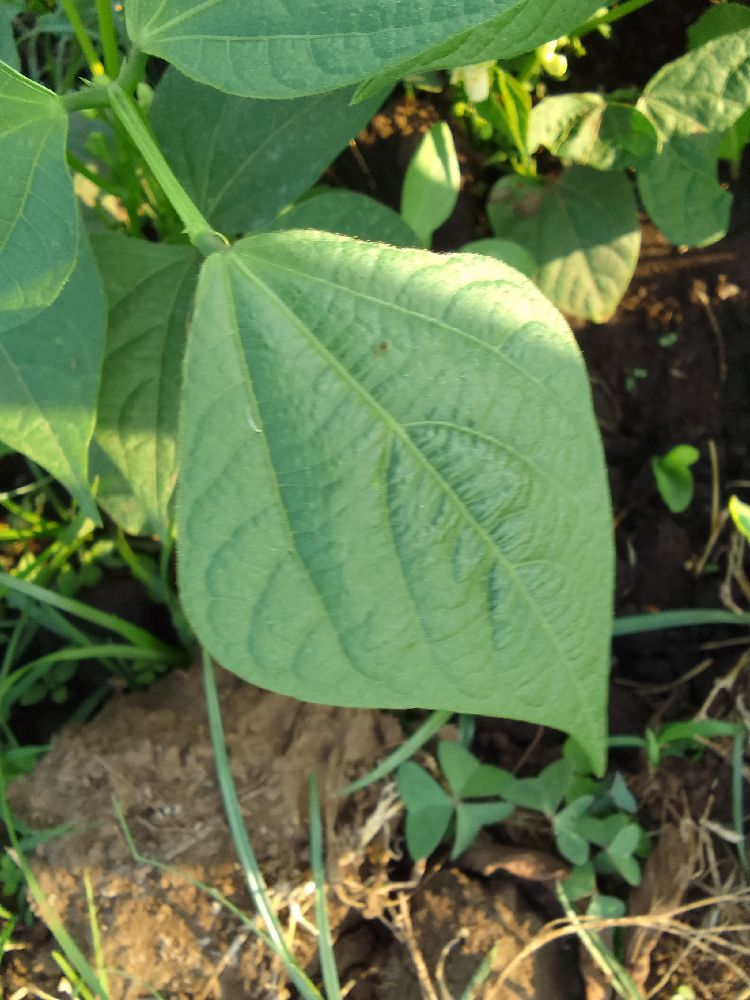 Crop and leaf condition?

common bean, healthy
